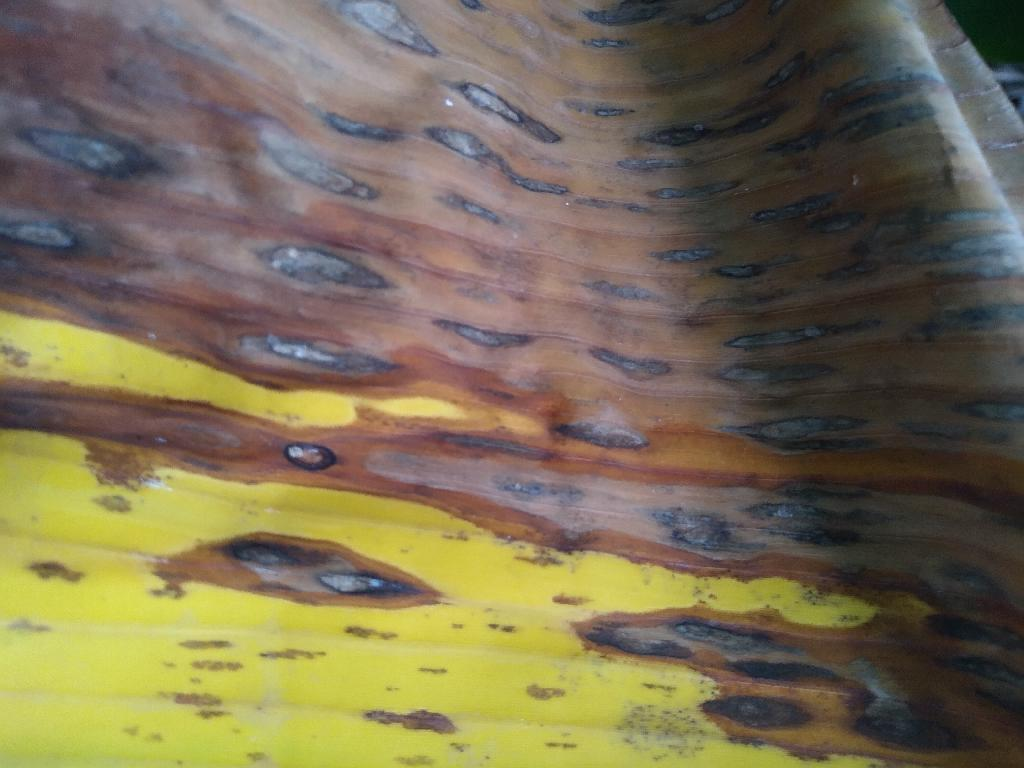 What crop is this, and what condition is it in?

banana, black sigatoka
